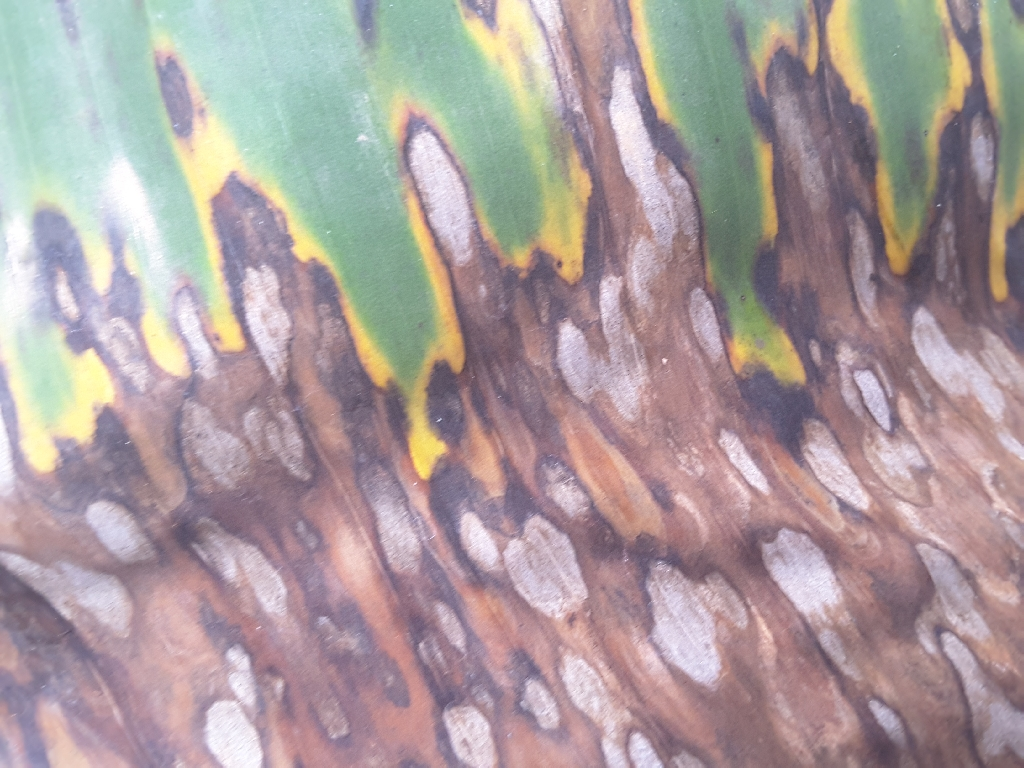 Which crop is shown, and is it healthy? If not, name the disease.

banana, black sigatoka
